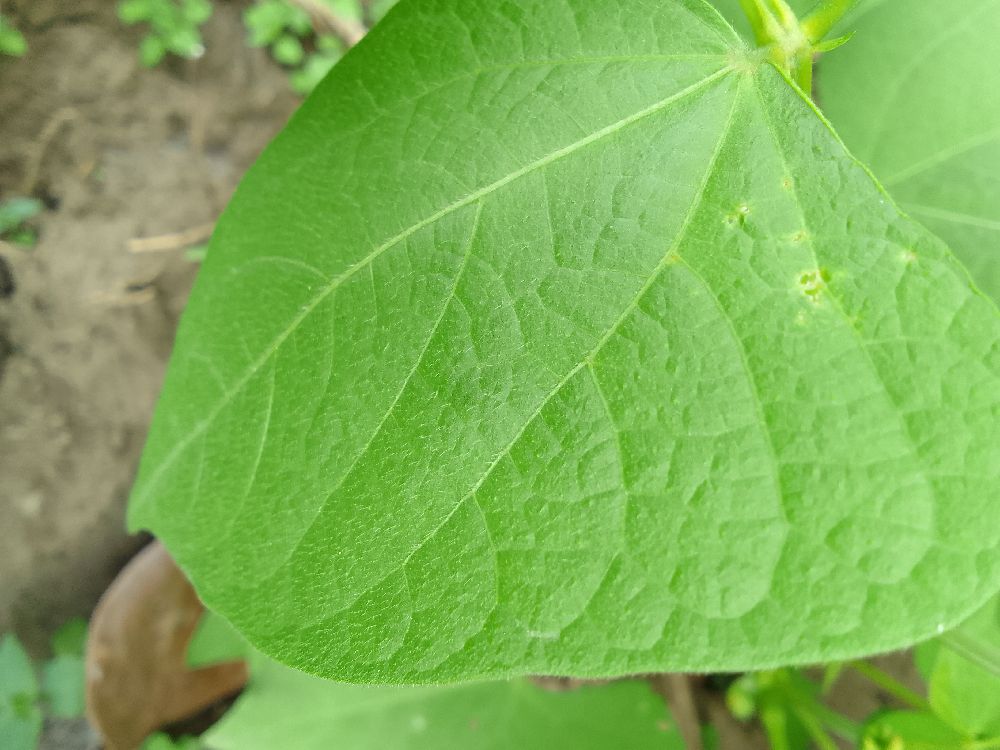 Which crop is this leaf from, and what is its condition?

common bean, healthy
